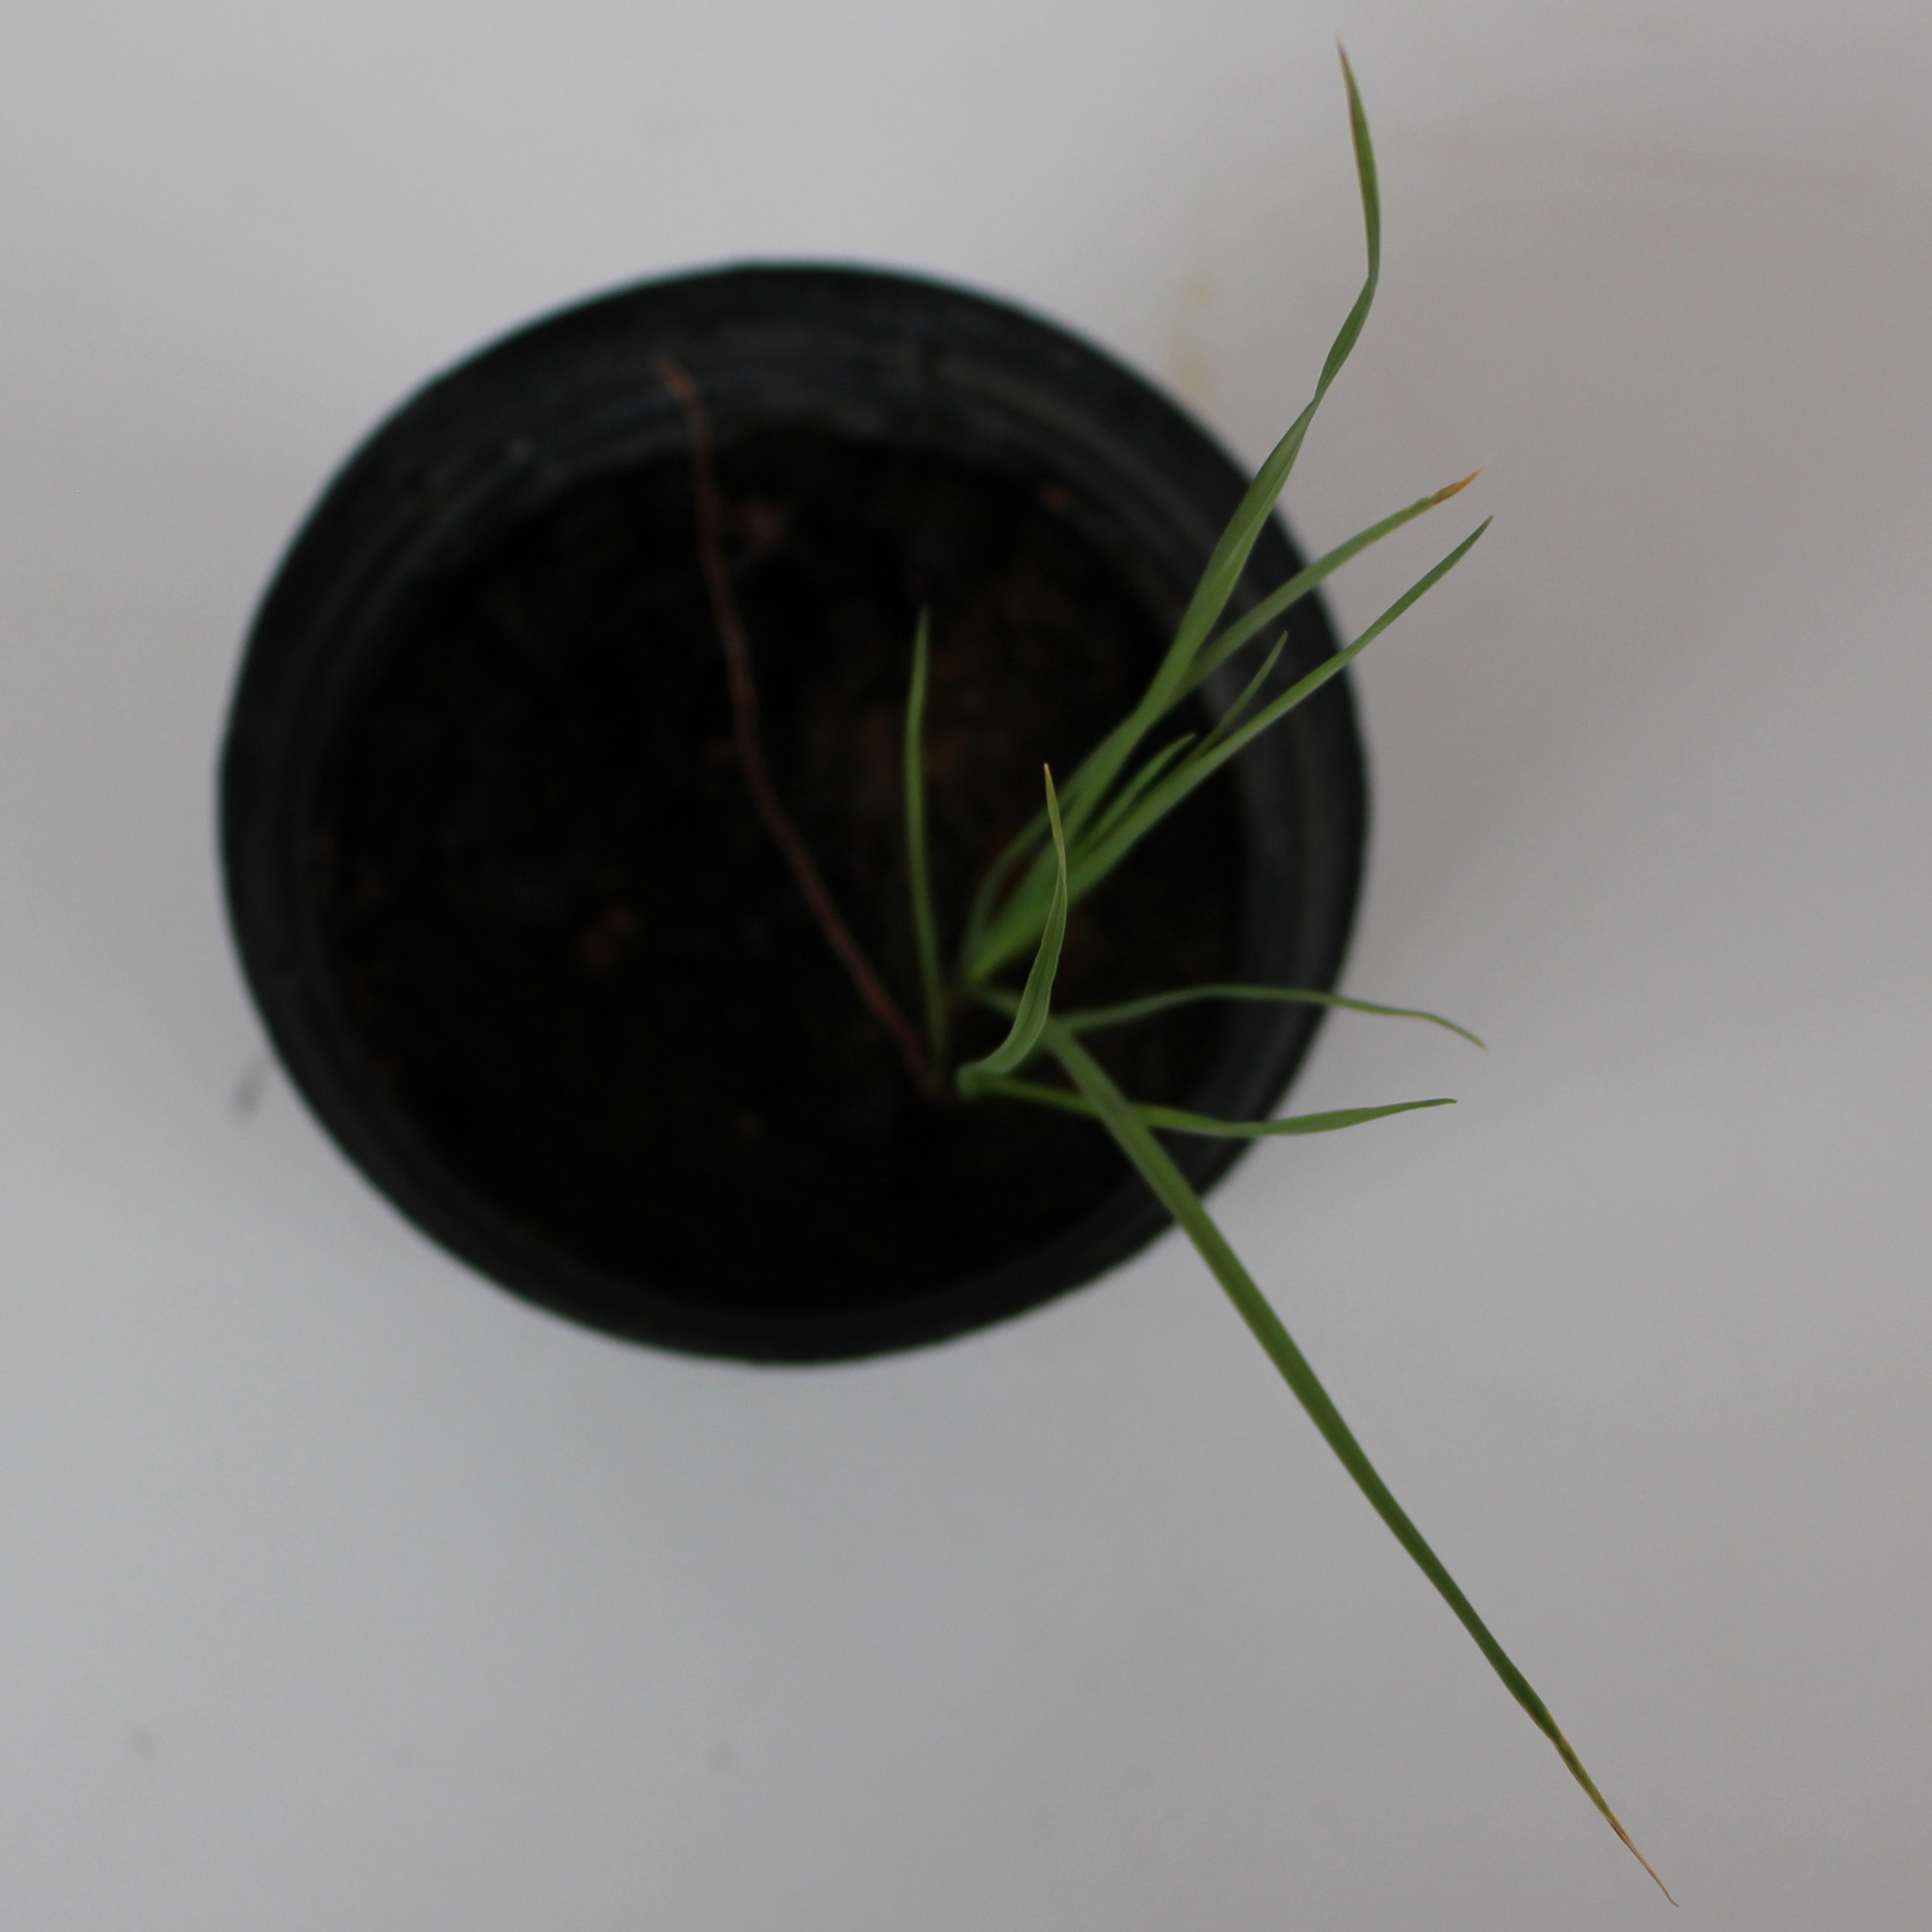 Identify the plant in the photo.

Lolium multiflorum
